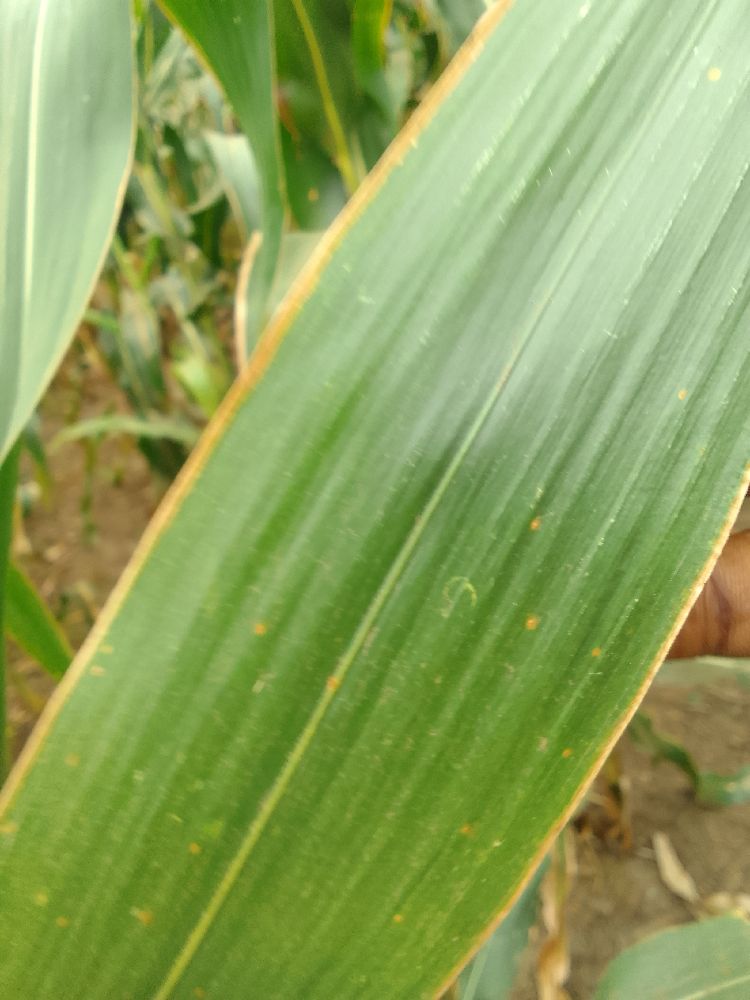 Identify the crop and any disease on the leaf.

maize, healthy
